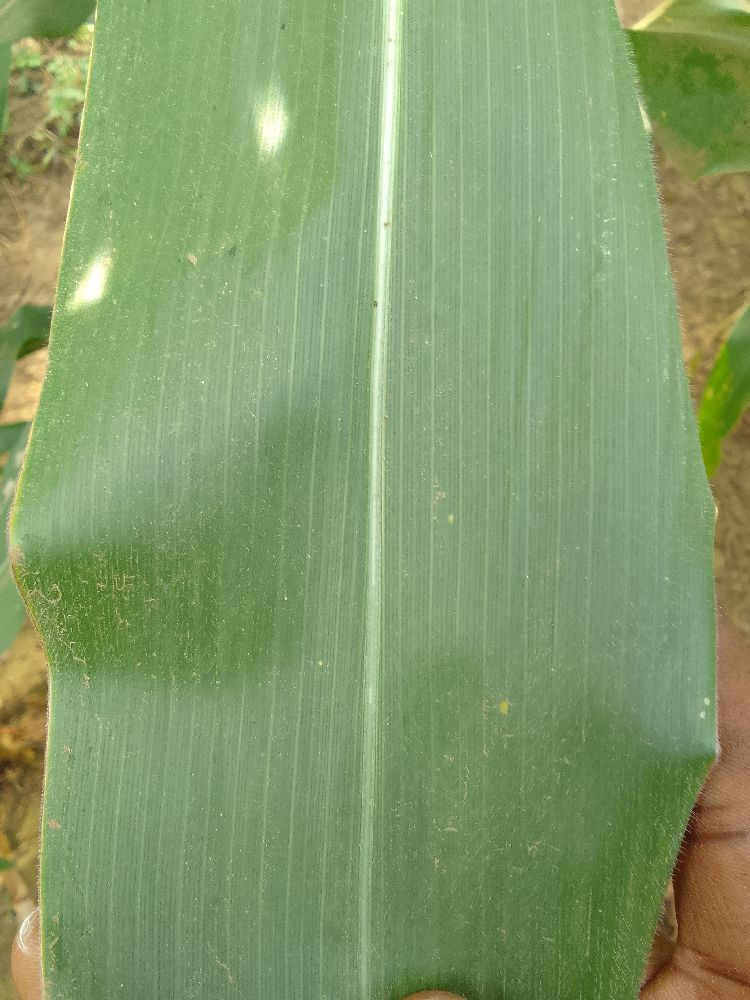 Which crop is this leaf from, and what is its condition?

maize, healthy
